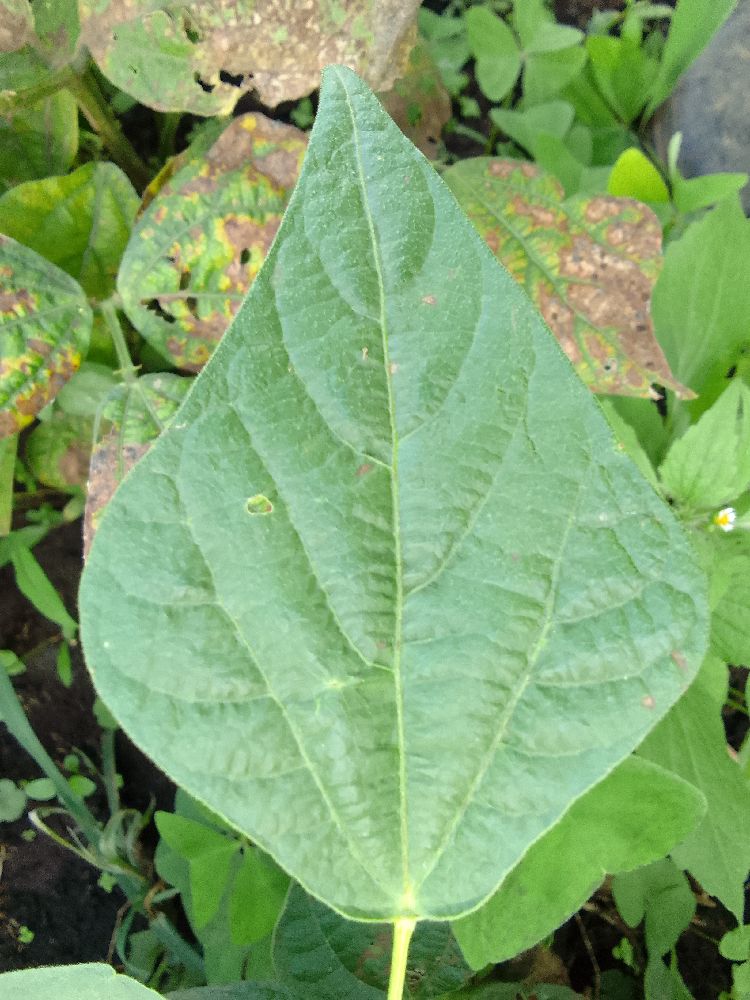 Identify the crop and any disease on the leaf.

common bean, healthy
